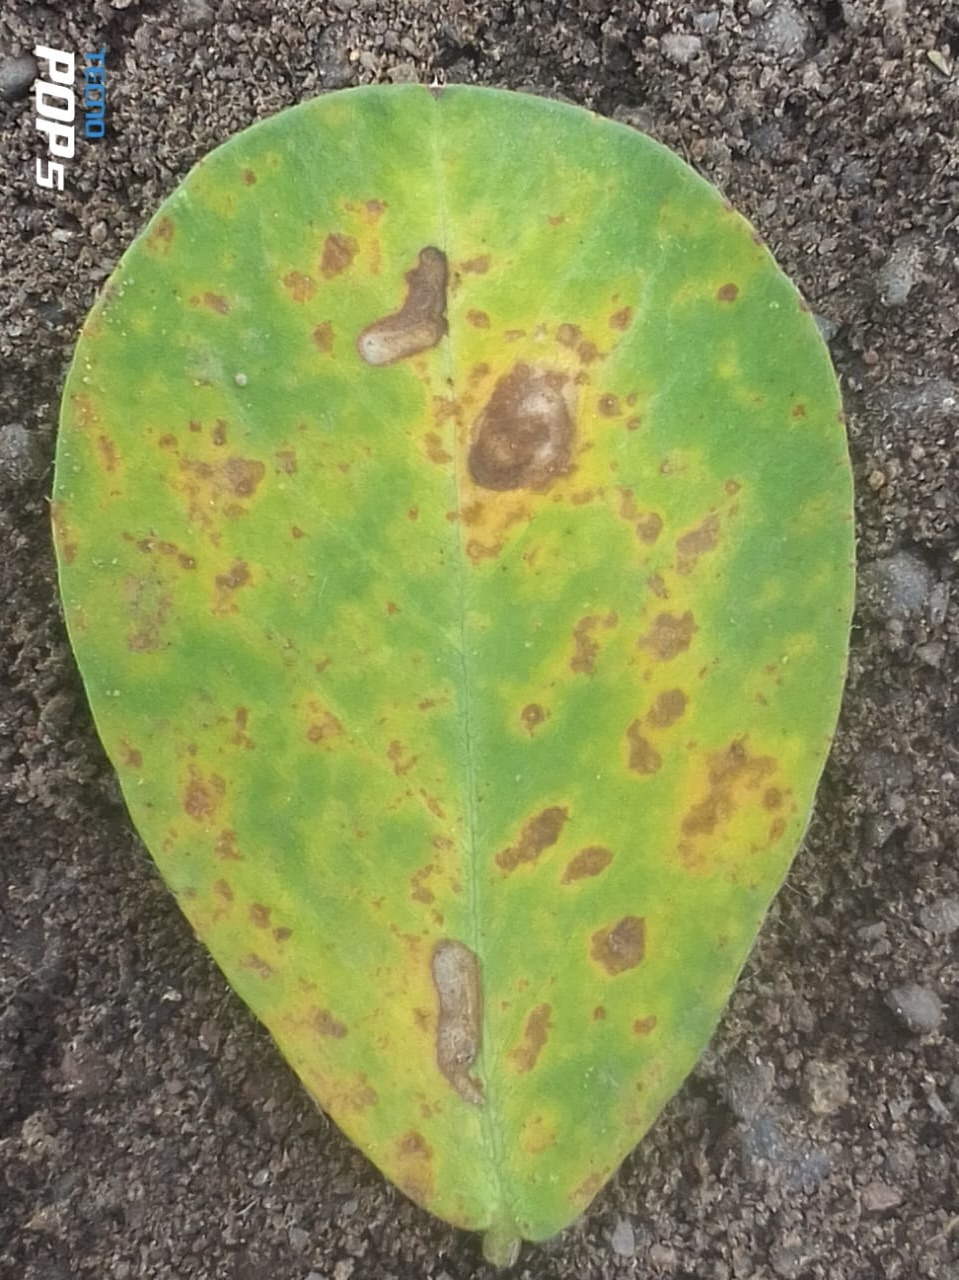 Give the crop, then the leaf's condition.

peanut, phoma arachidicola
